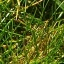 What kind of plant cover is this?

grass
